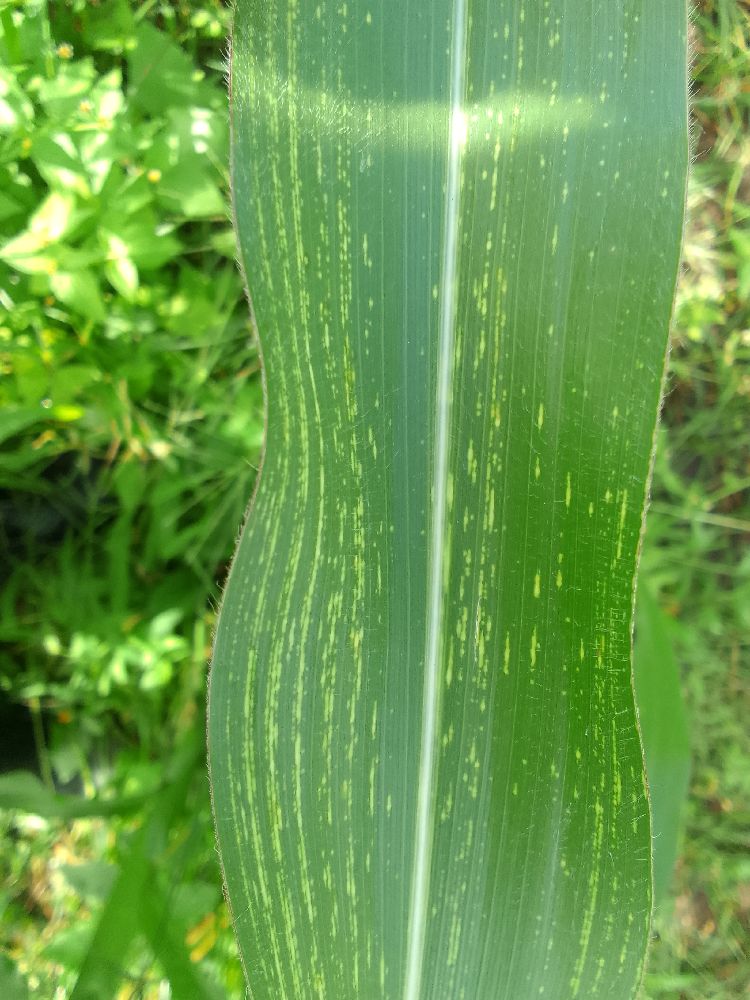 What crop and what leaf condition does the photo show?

maize, maize streak virus
